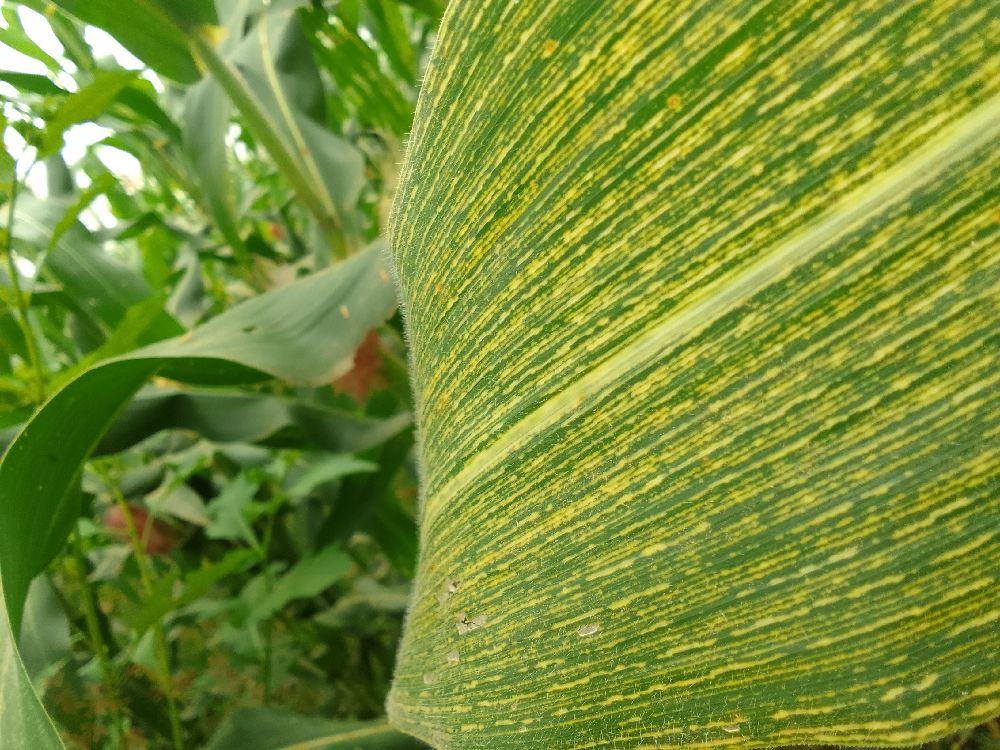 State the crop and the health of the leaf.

maize, maize streak virus
